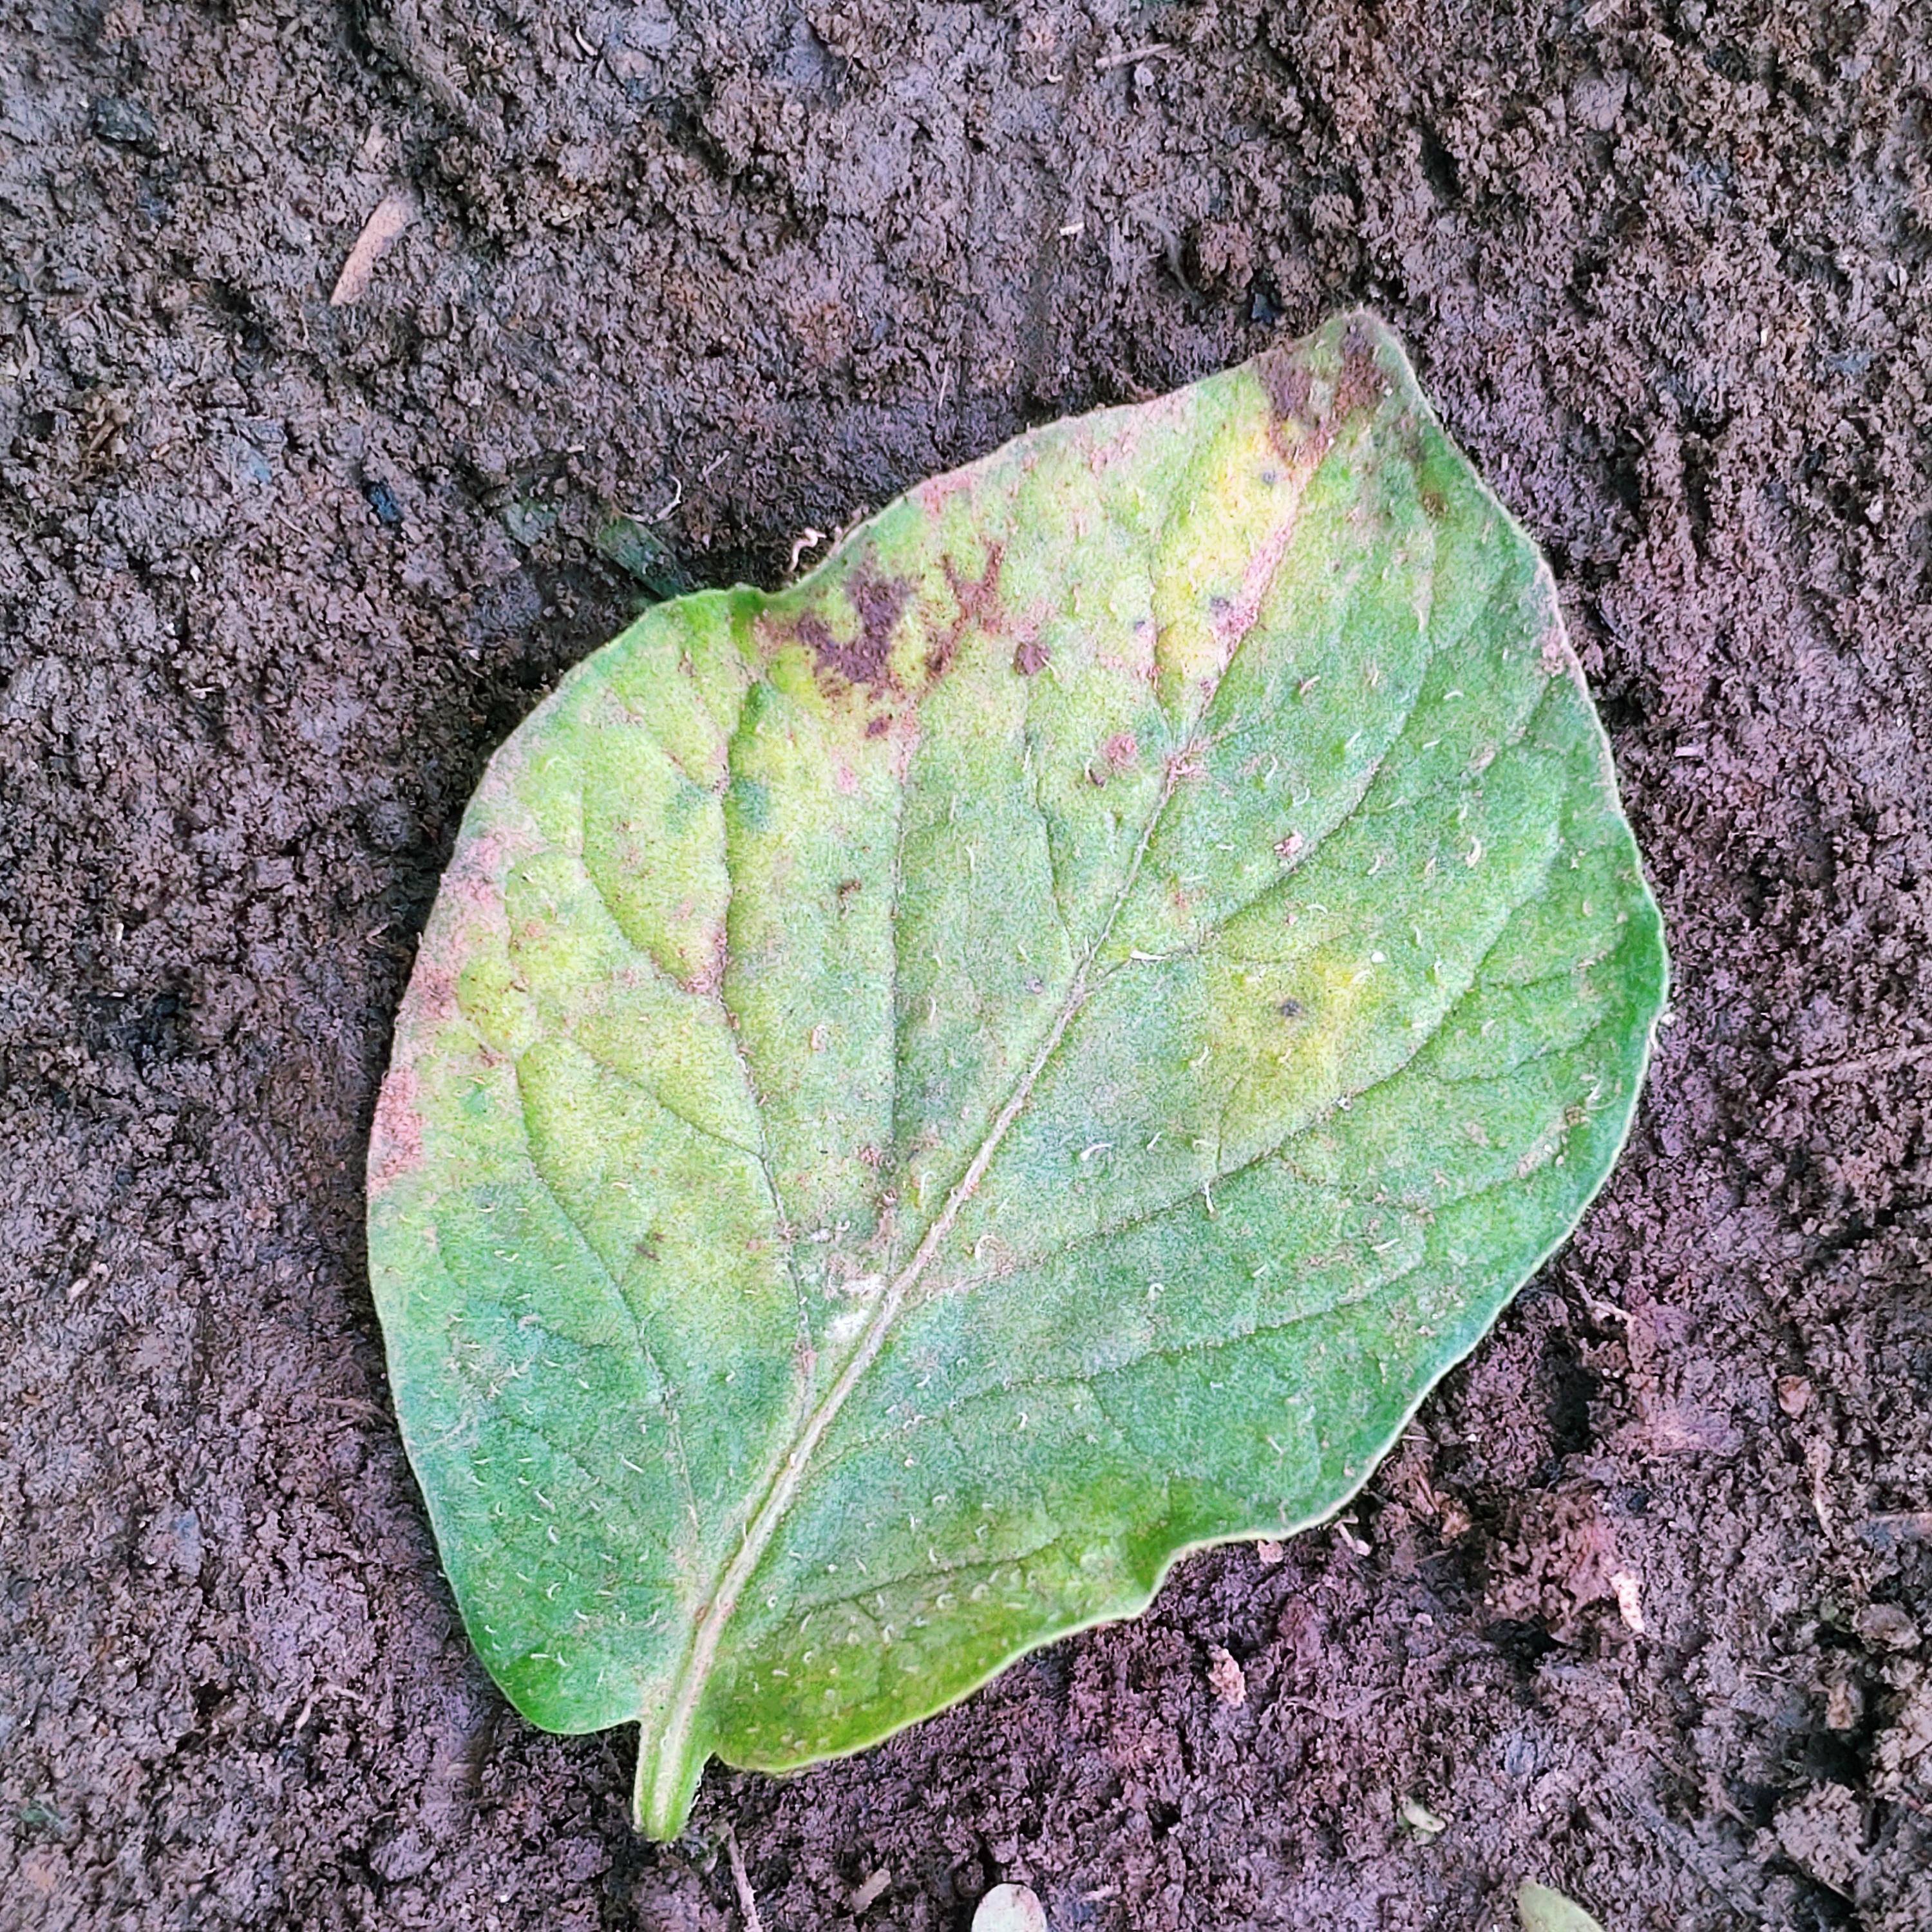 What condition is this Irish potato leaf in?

late blight
